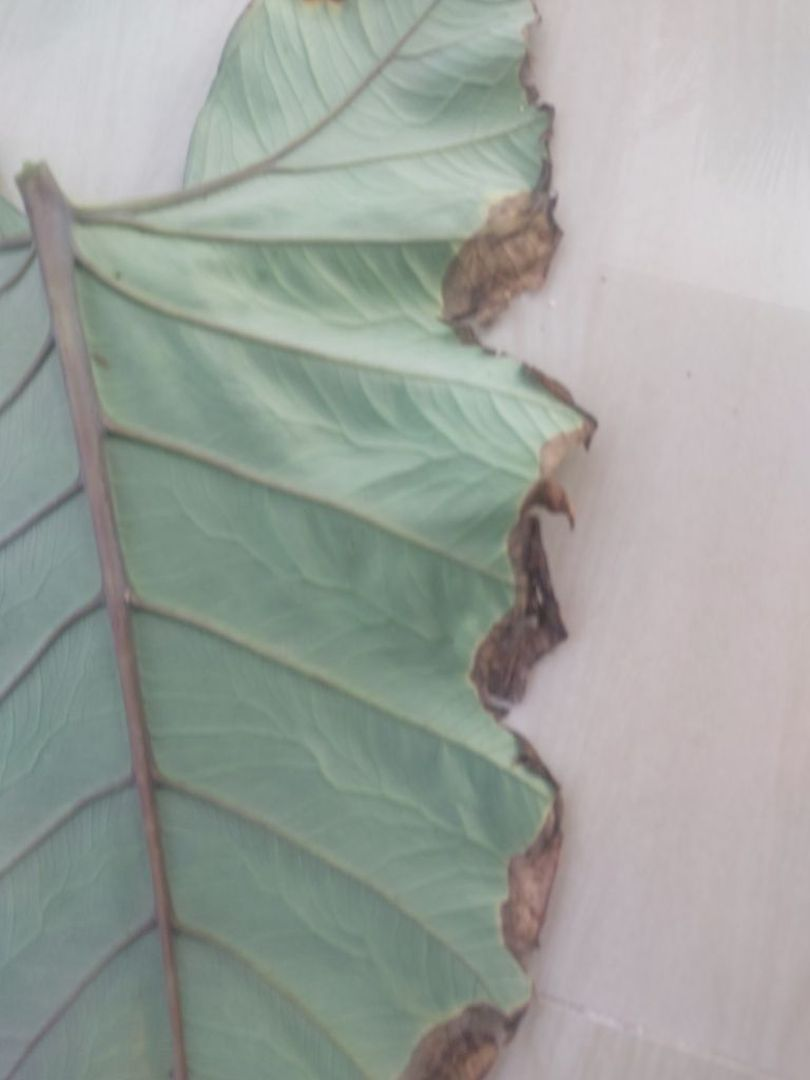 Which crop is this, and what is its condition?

taro, leaf blight
